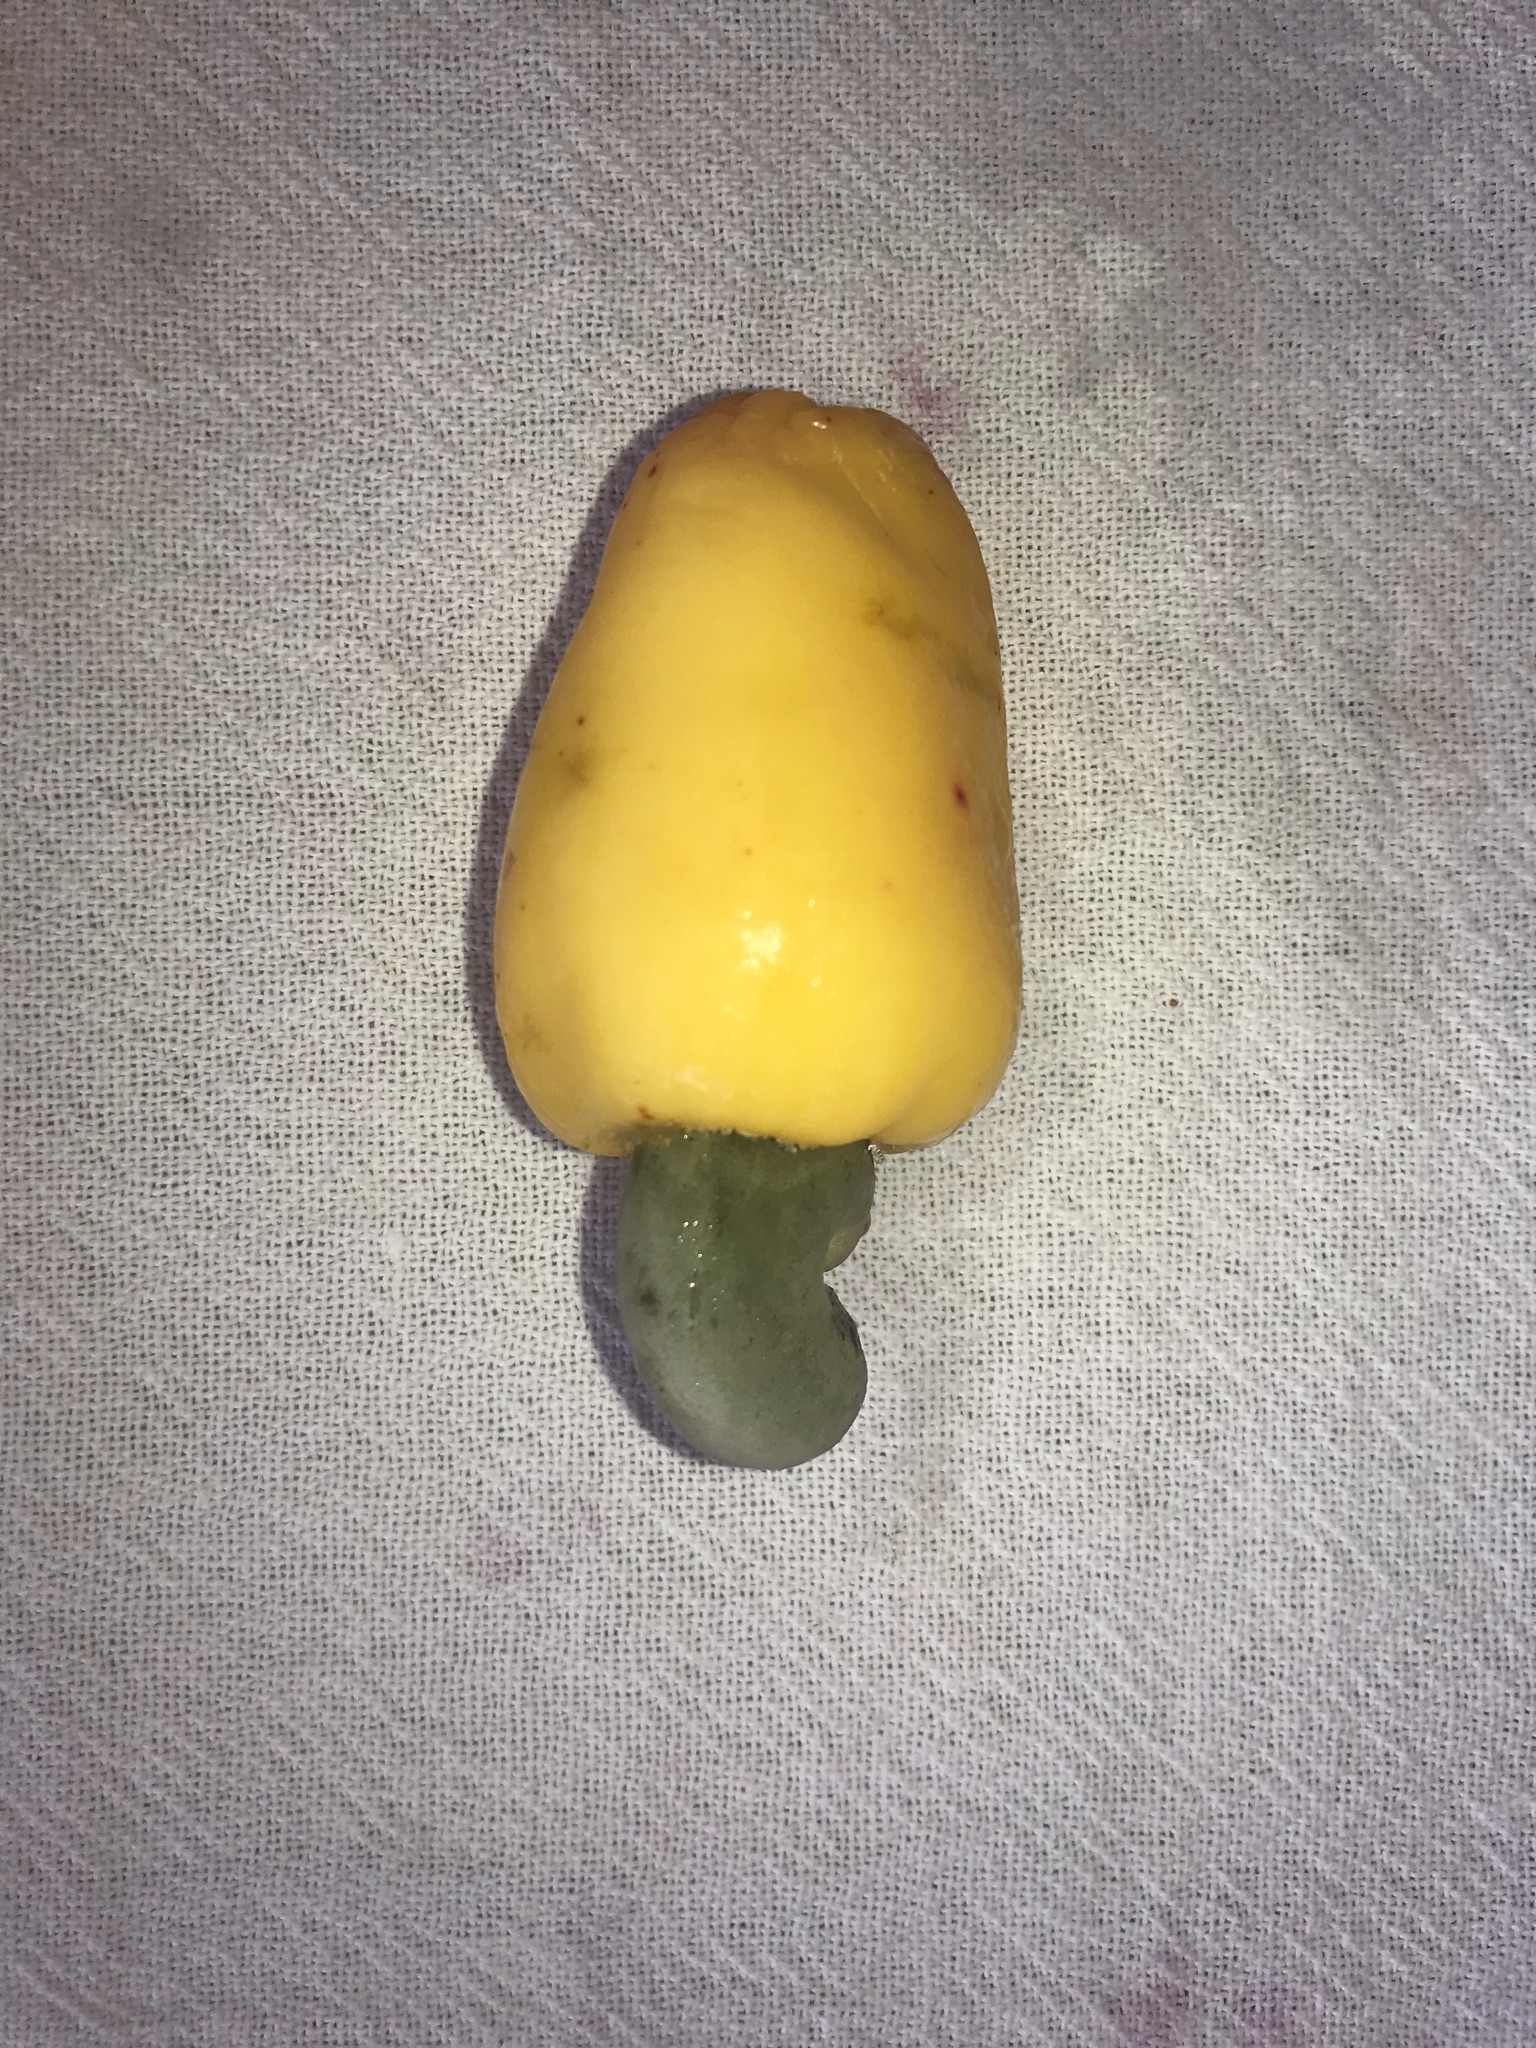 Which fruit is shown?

caju amarelo
